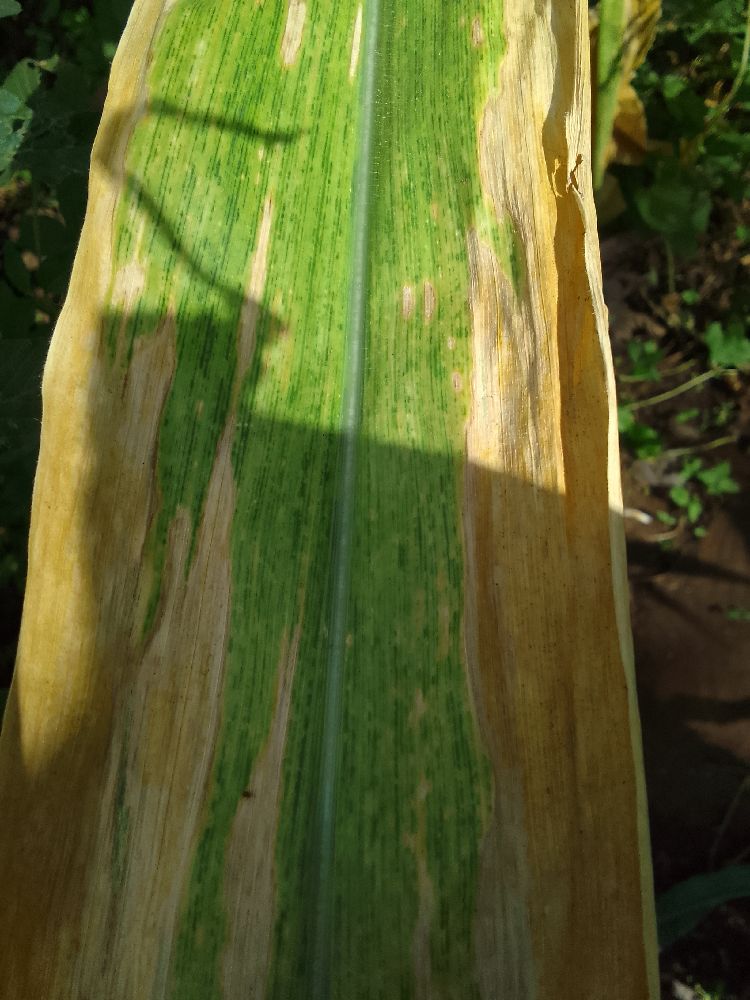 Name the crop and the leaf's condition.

maize, maize lethal necrosis
